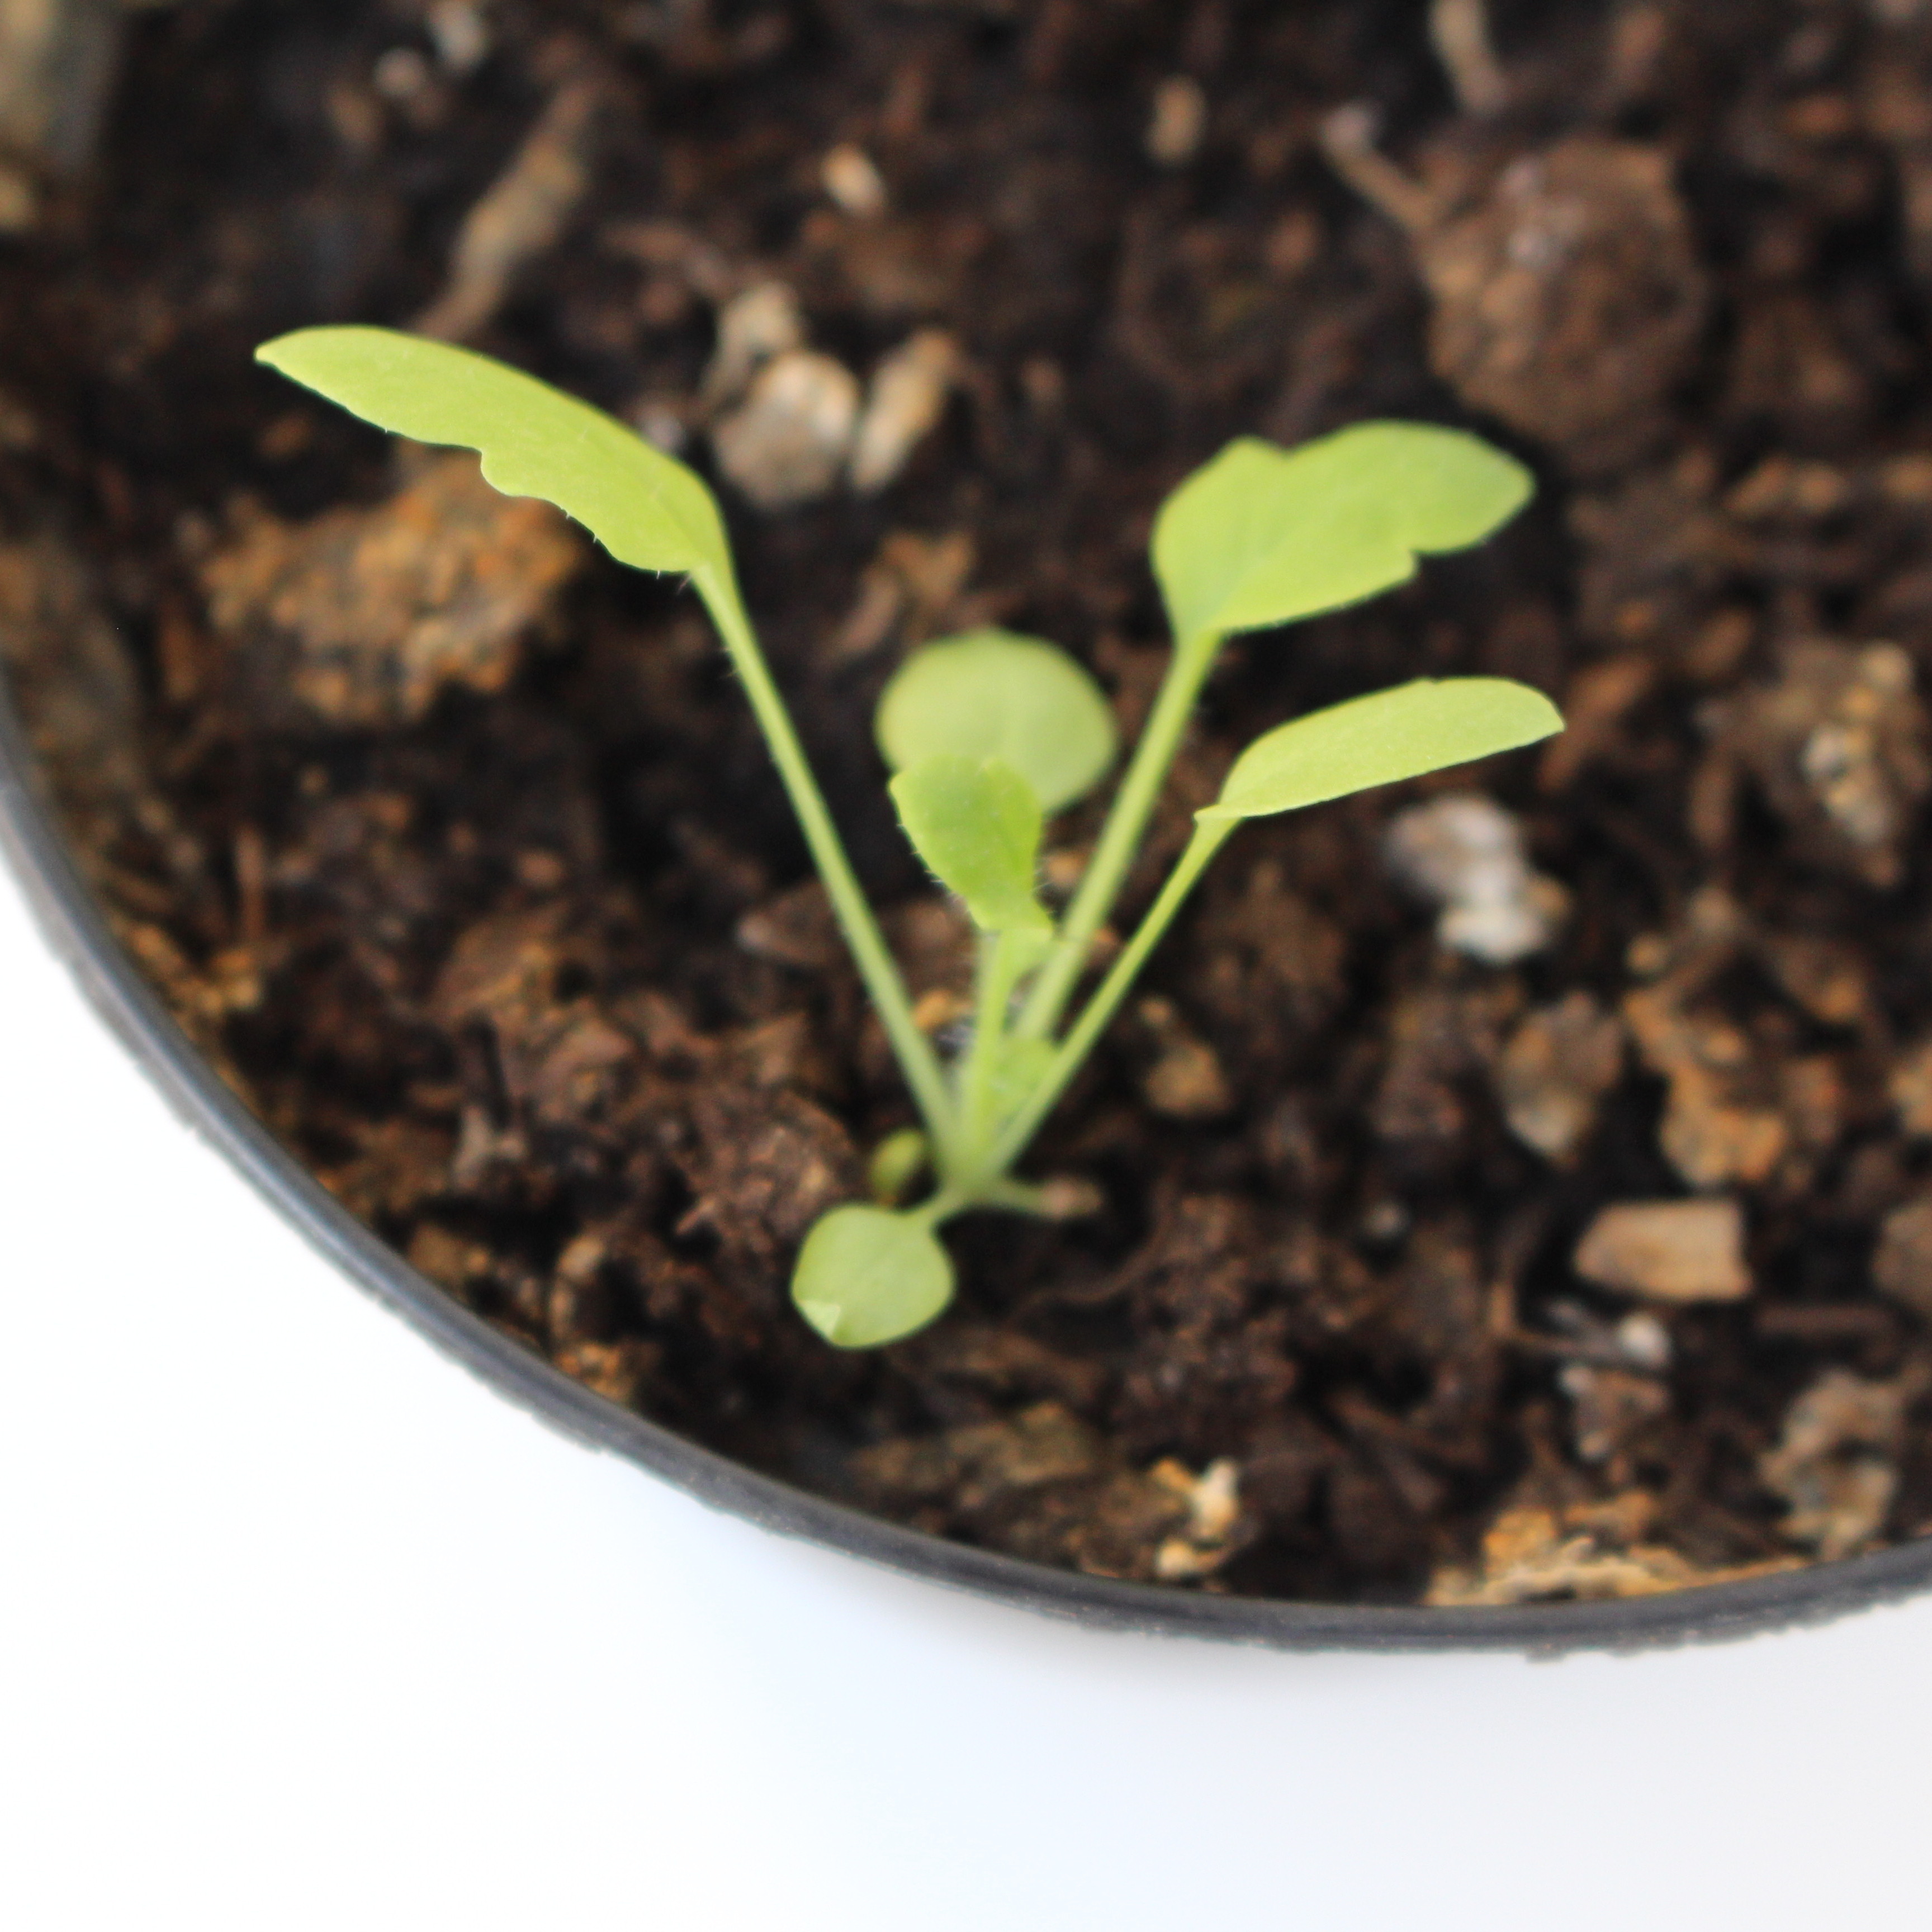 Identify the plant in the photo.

Papaver rhoeas
